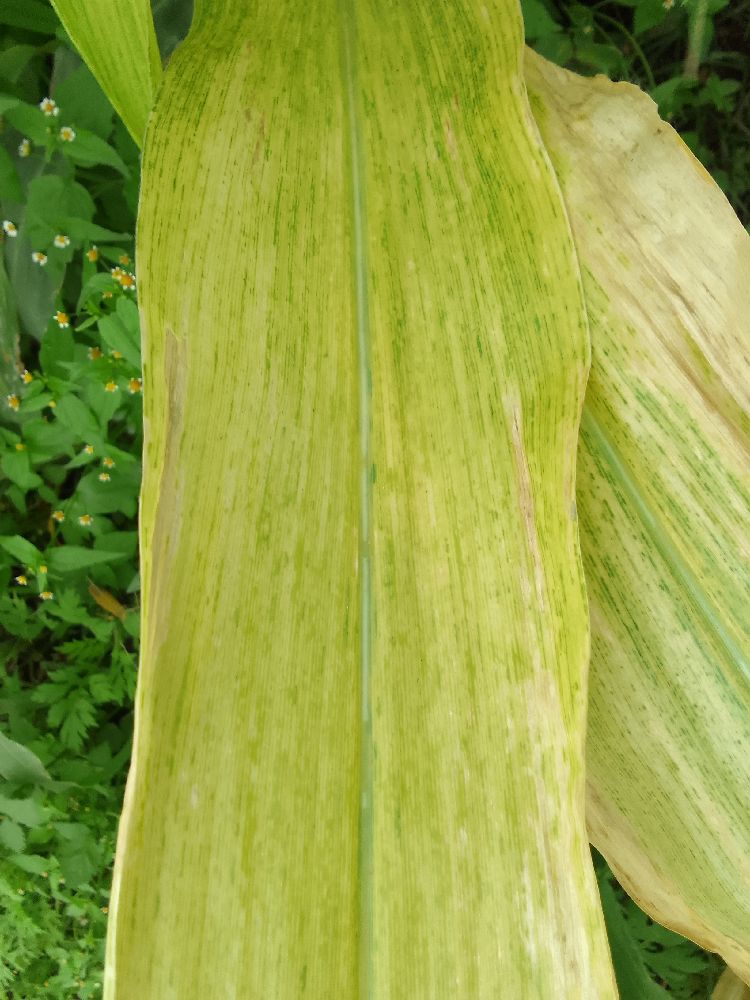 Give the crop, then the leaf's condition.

maize, maize lethal necrosis
